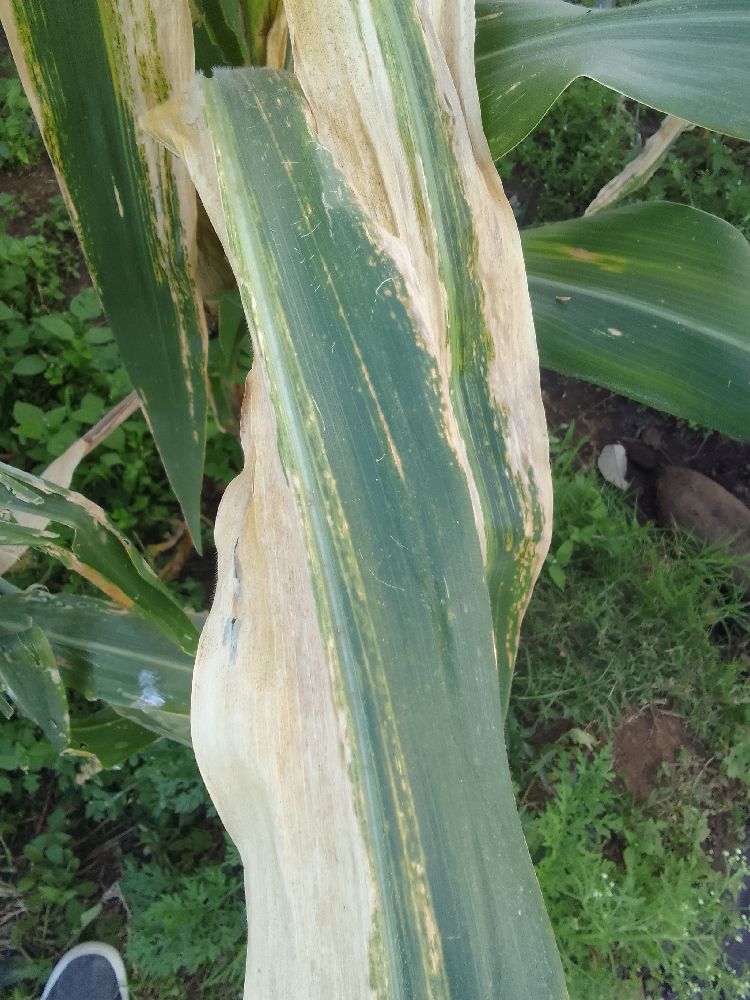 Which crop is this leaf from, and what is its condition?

maize, maize lethal necrosis
